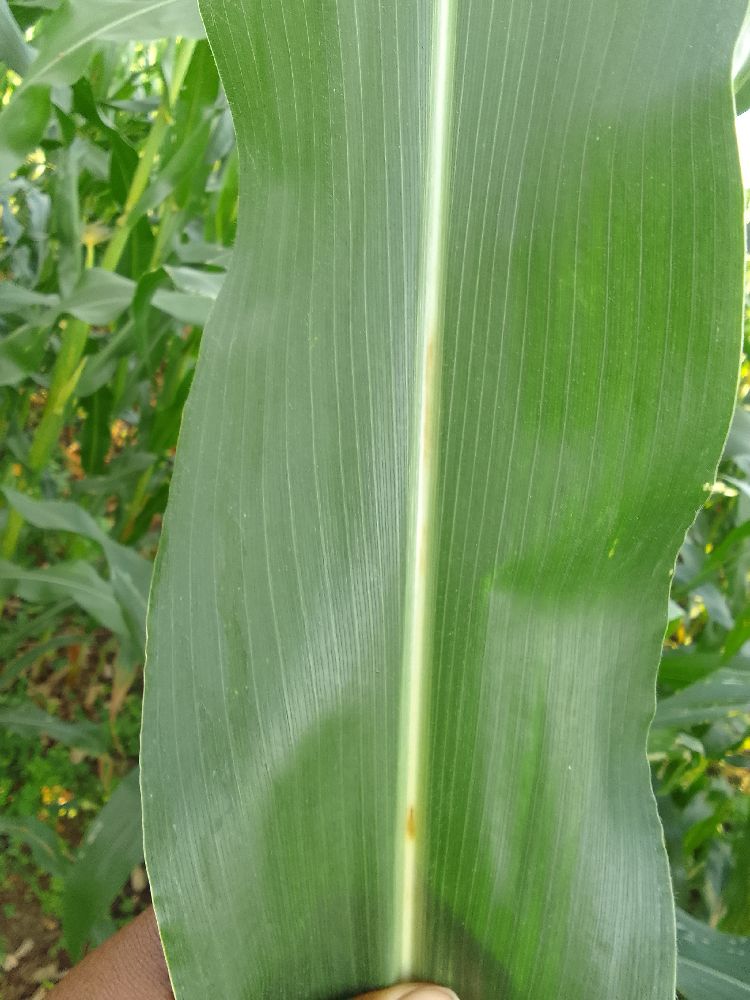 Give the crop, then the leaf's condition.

maize, healthy
